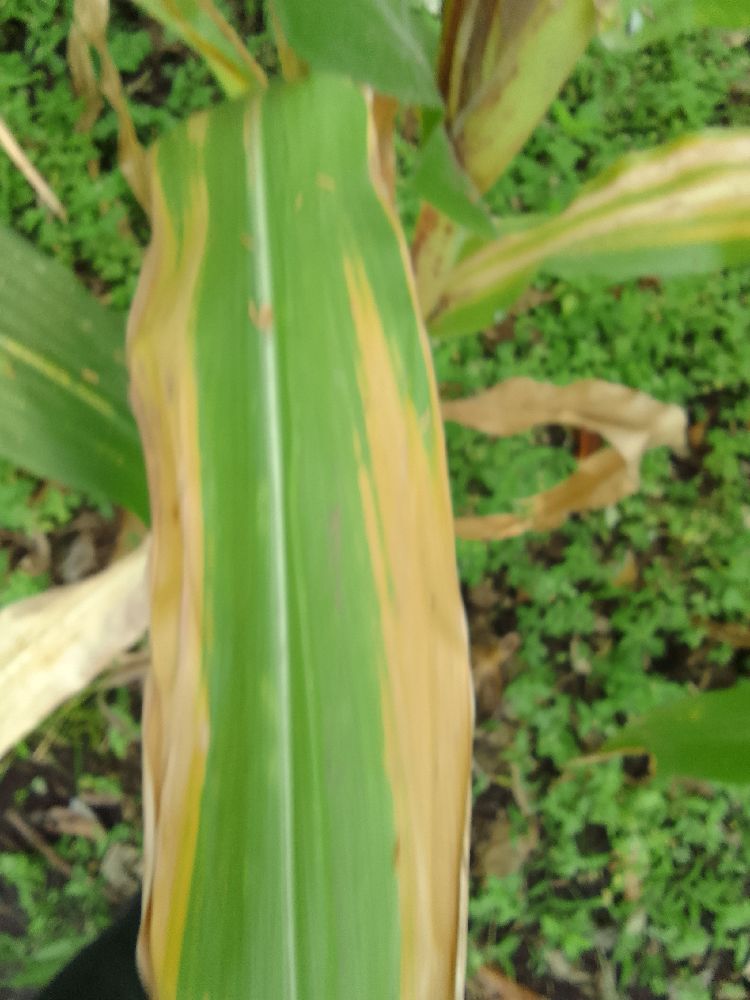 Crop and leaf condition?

maize, maize lethal necrosis
